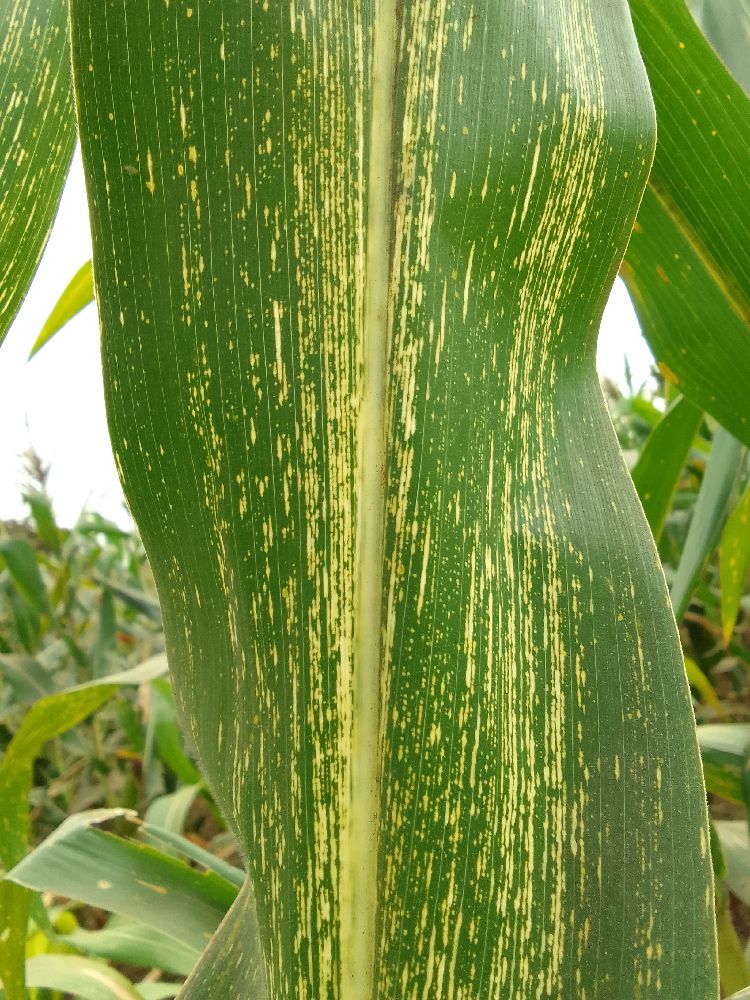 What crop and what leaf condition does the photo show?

maize, maize streak virus
